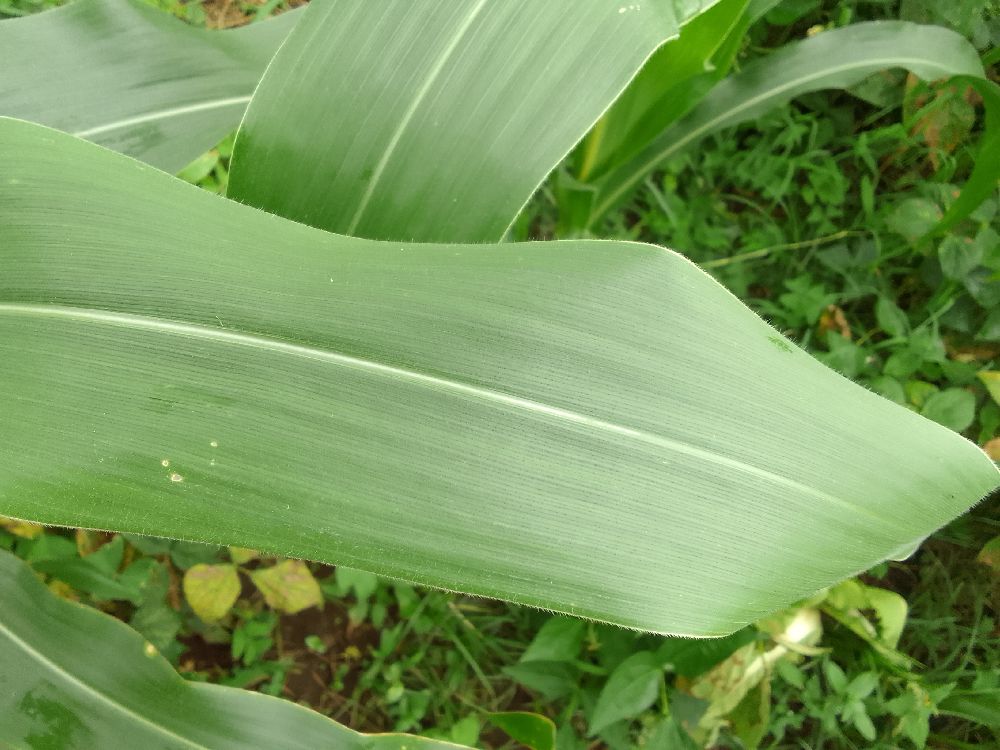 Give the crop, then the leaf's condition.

maize, healthy
